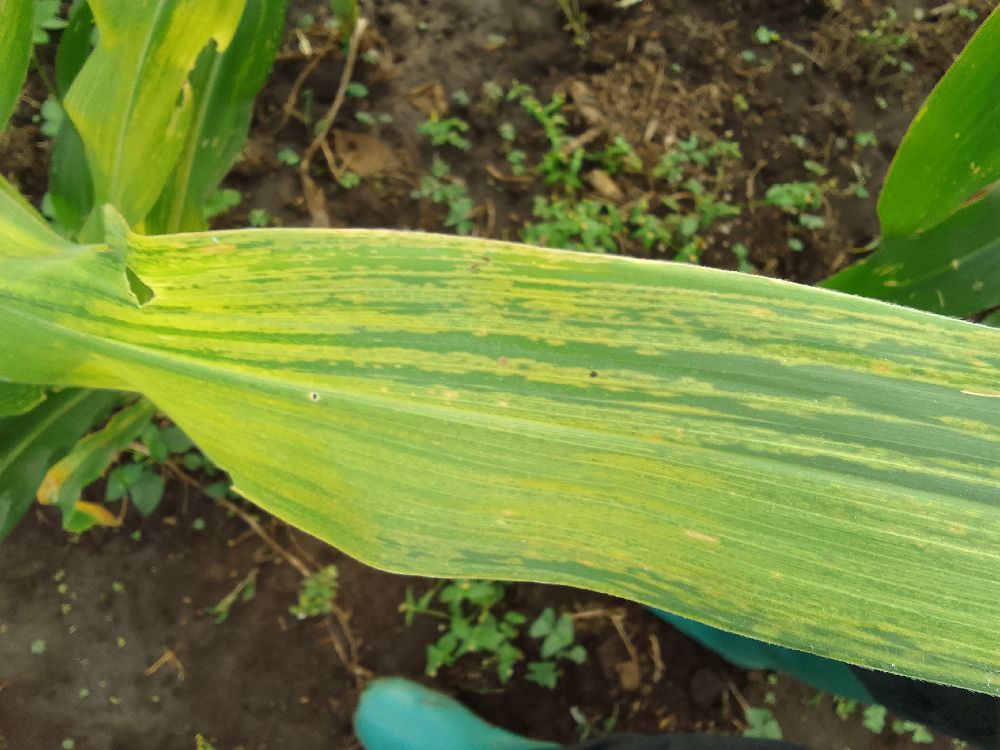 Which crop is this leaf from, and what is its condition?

maize, maize lethal necrosis
